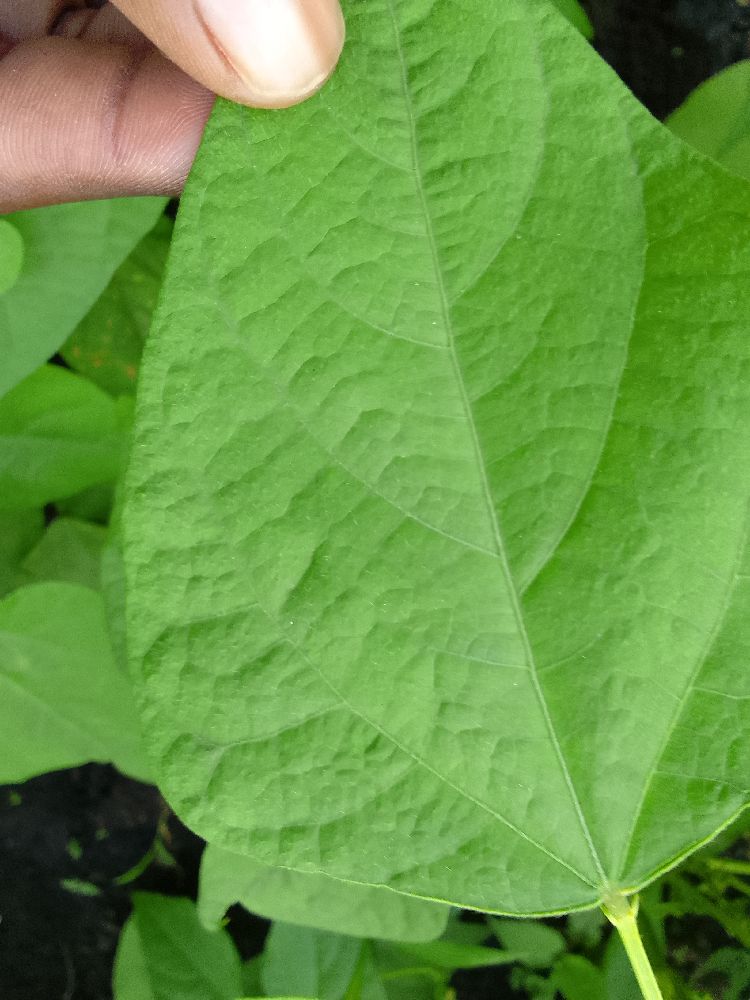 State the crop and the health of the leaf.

common bean, healthy
